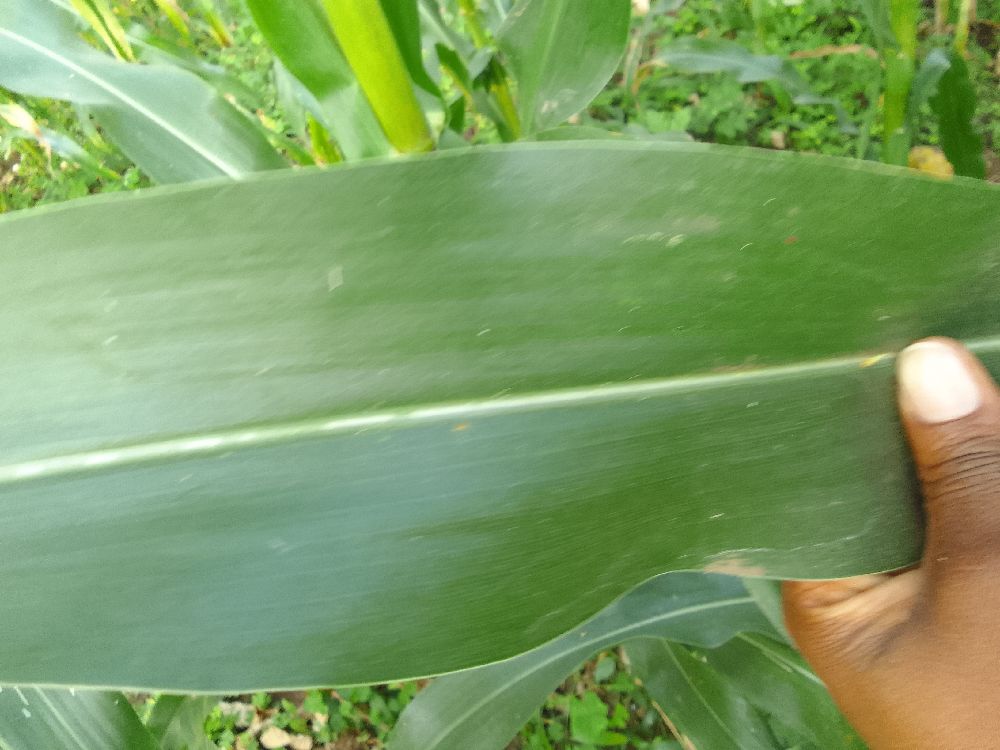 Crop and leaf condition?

maize, healthy
